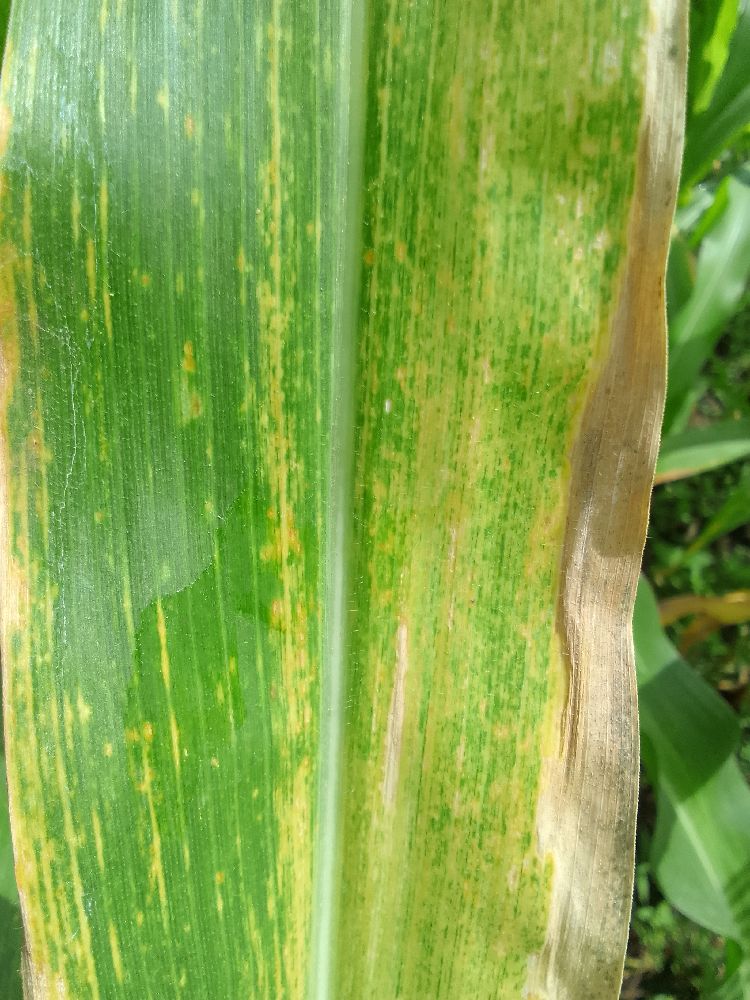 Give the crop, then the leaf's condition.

maize, maize lethal necrosis
